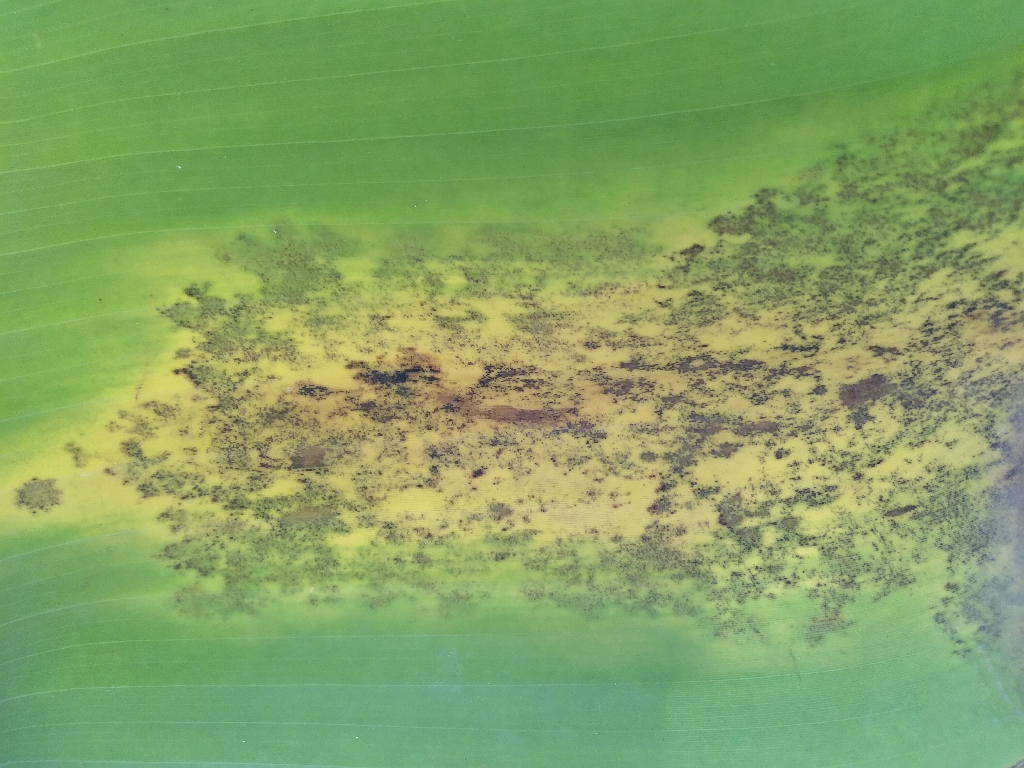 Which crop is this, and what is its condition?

banana, black sigatoka
